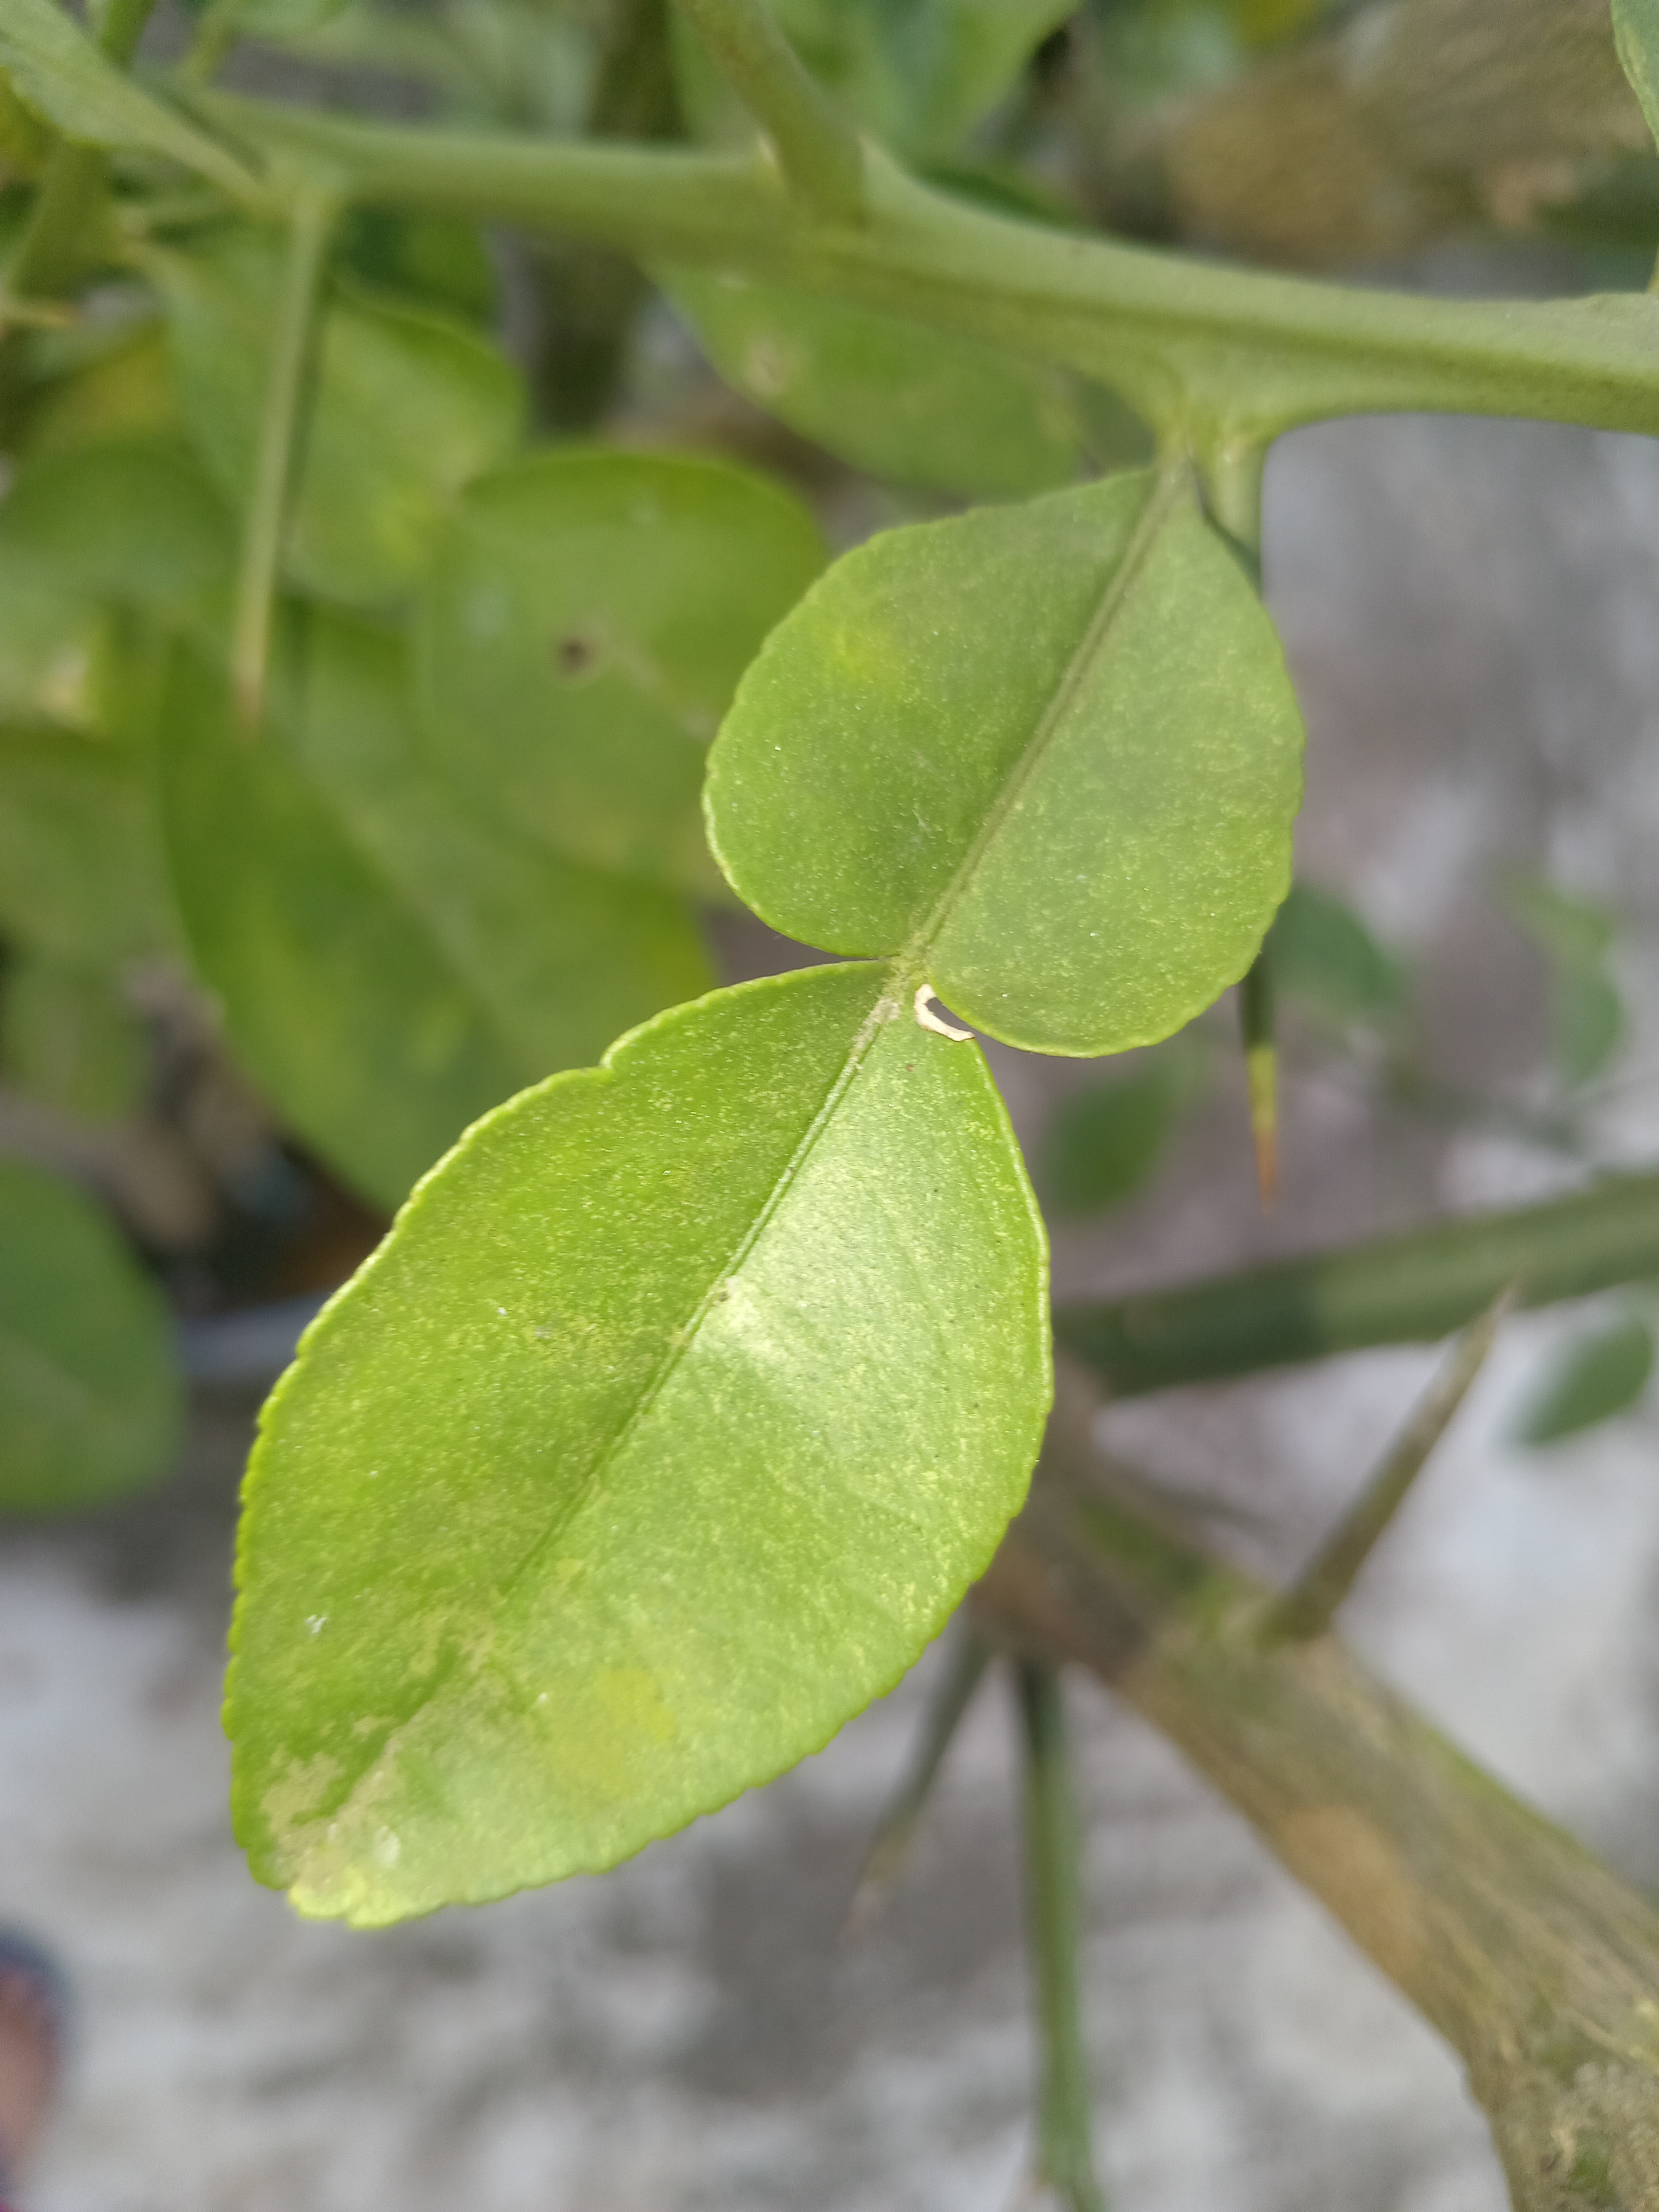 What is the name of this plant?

lemon
